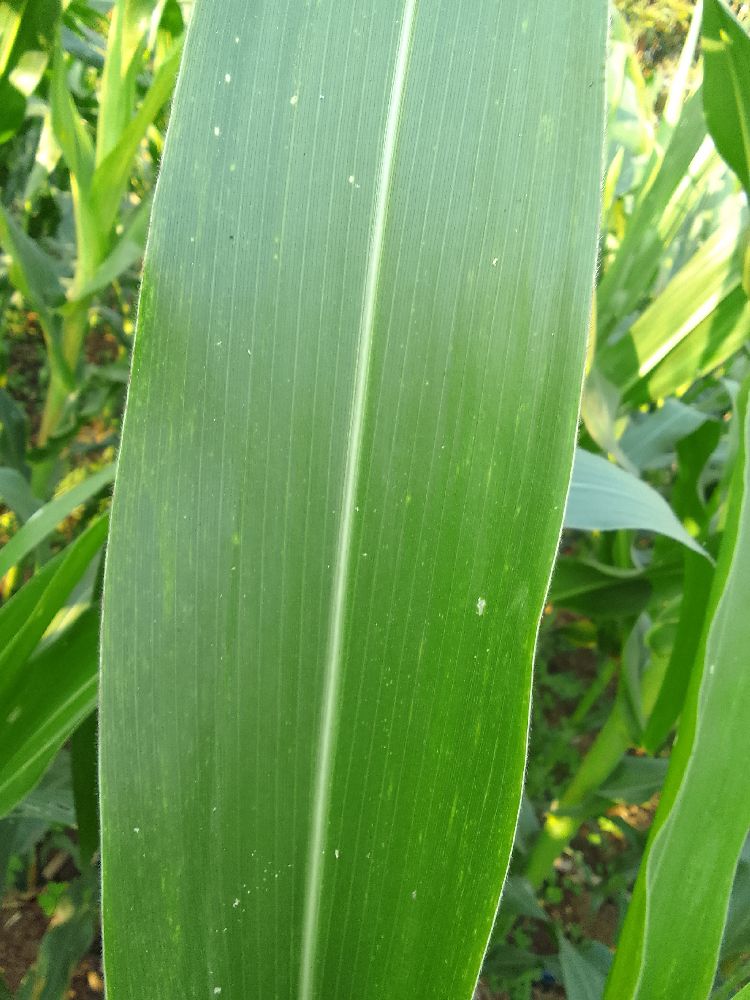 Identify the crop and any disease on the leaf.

maize, healthy
